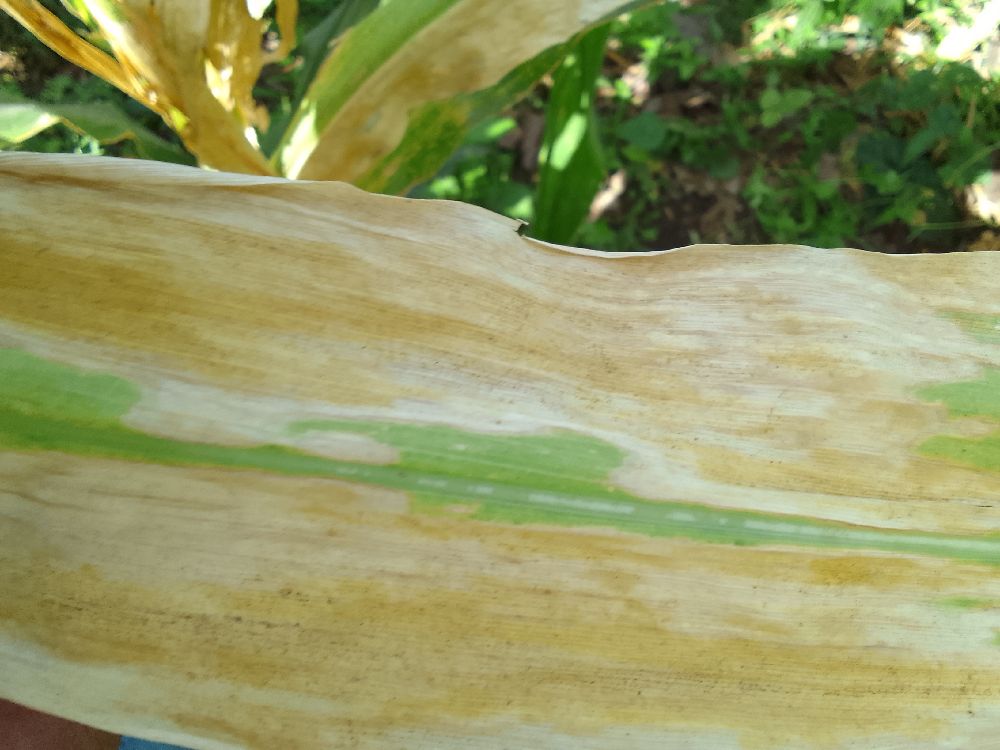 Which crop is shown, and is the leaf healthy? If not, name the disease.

maize, maize lethal necrosis
